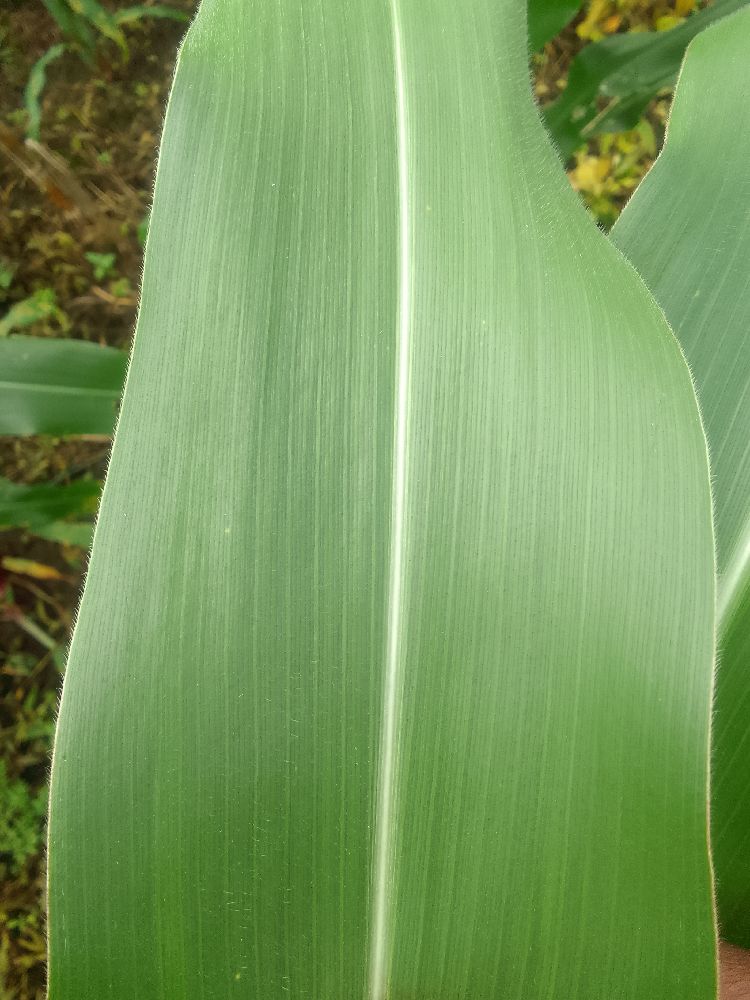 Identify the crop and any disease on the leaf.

maize, healthy
